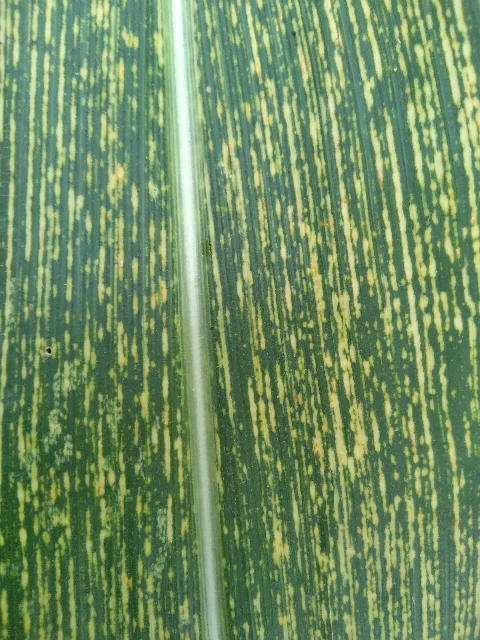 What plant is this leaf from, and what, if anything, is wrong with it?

maize, maize streak virus
